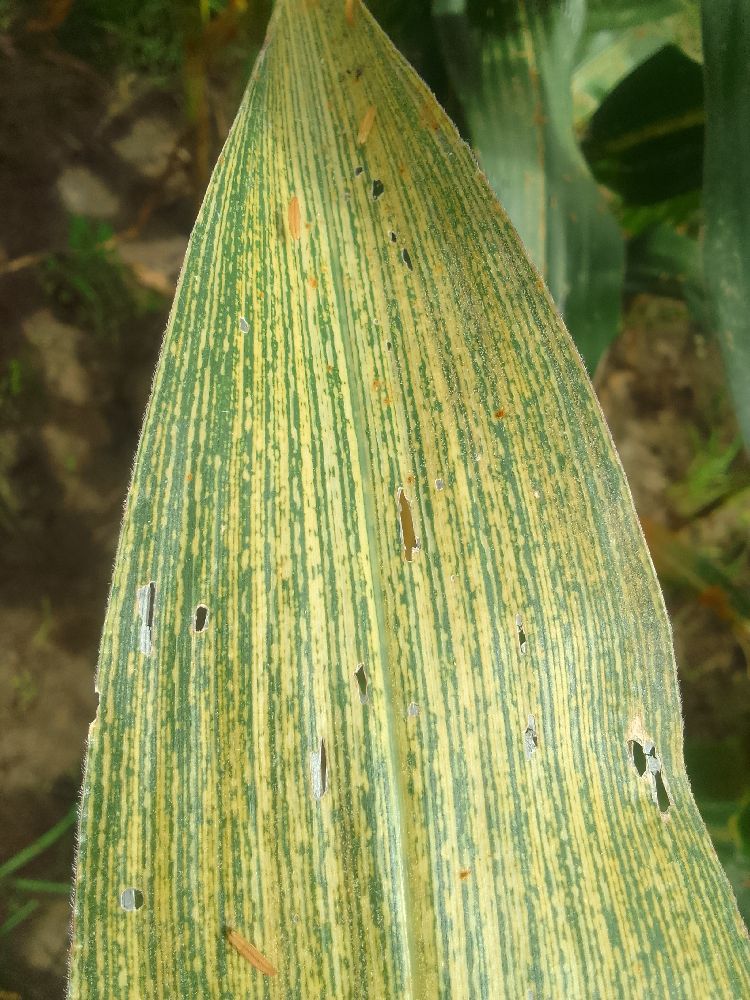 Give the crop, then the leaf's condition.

maize, maize streak virus
